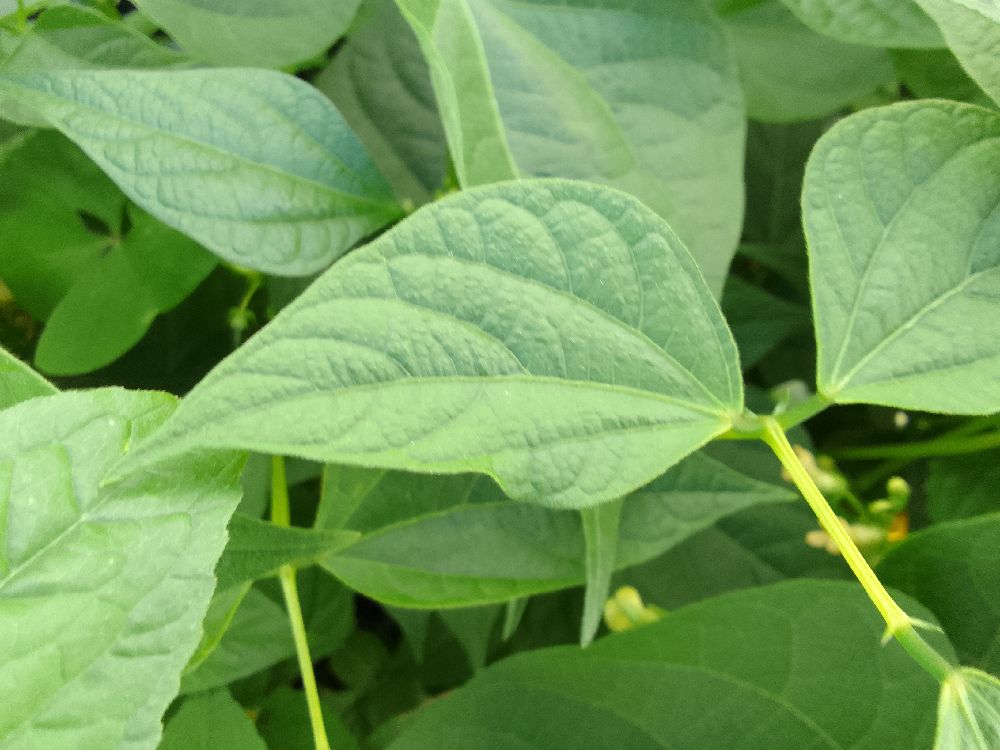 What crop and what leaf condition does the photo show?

common bean, healthy
